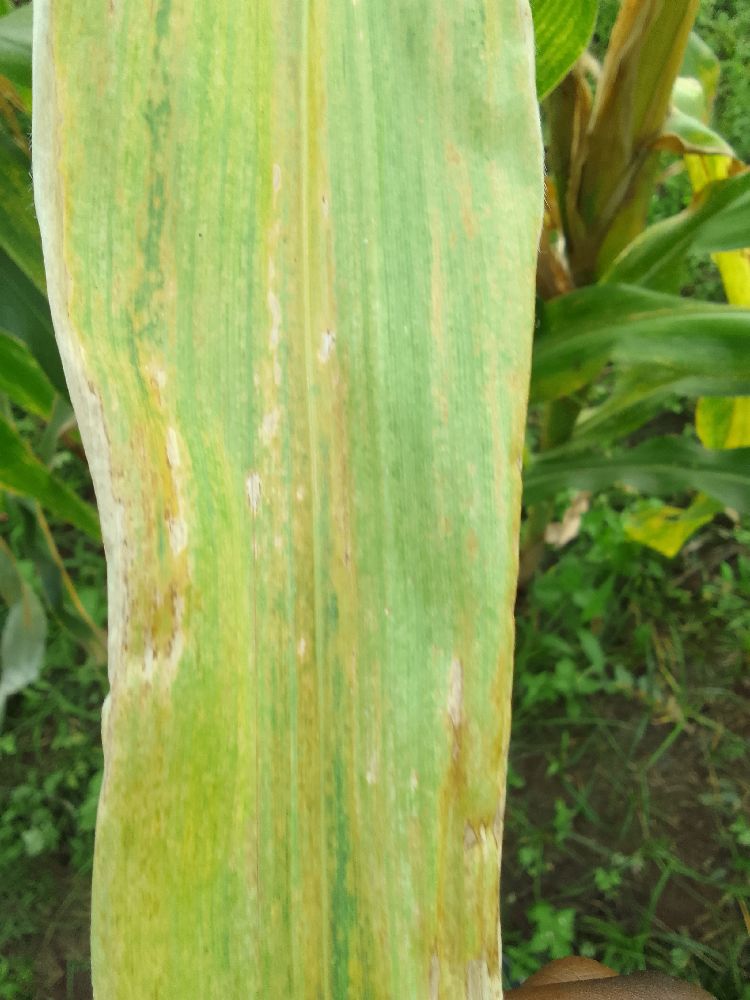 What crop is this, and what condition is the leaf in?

maize, maize lethal necrosis
